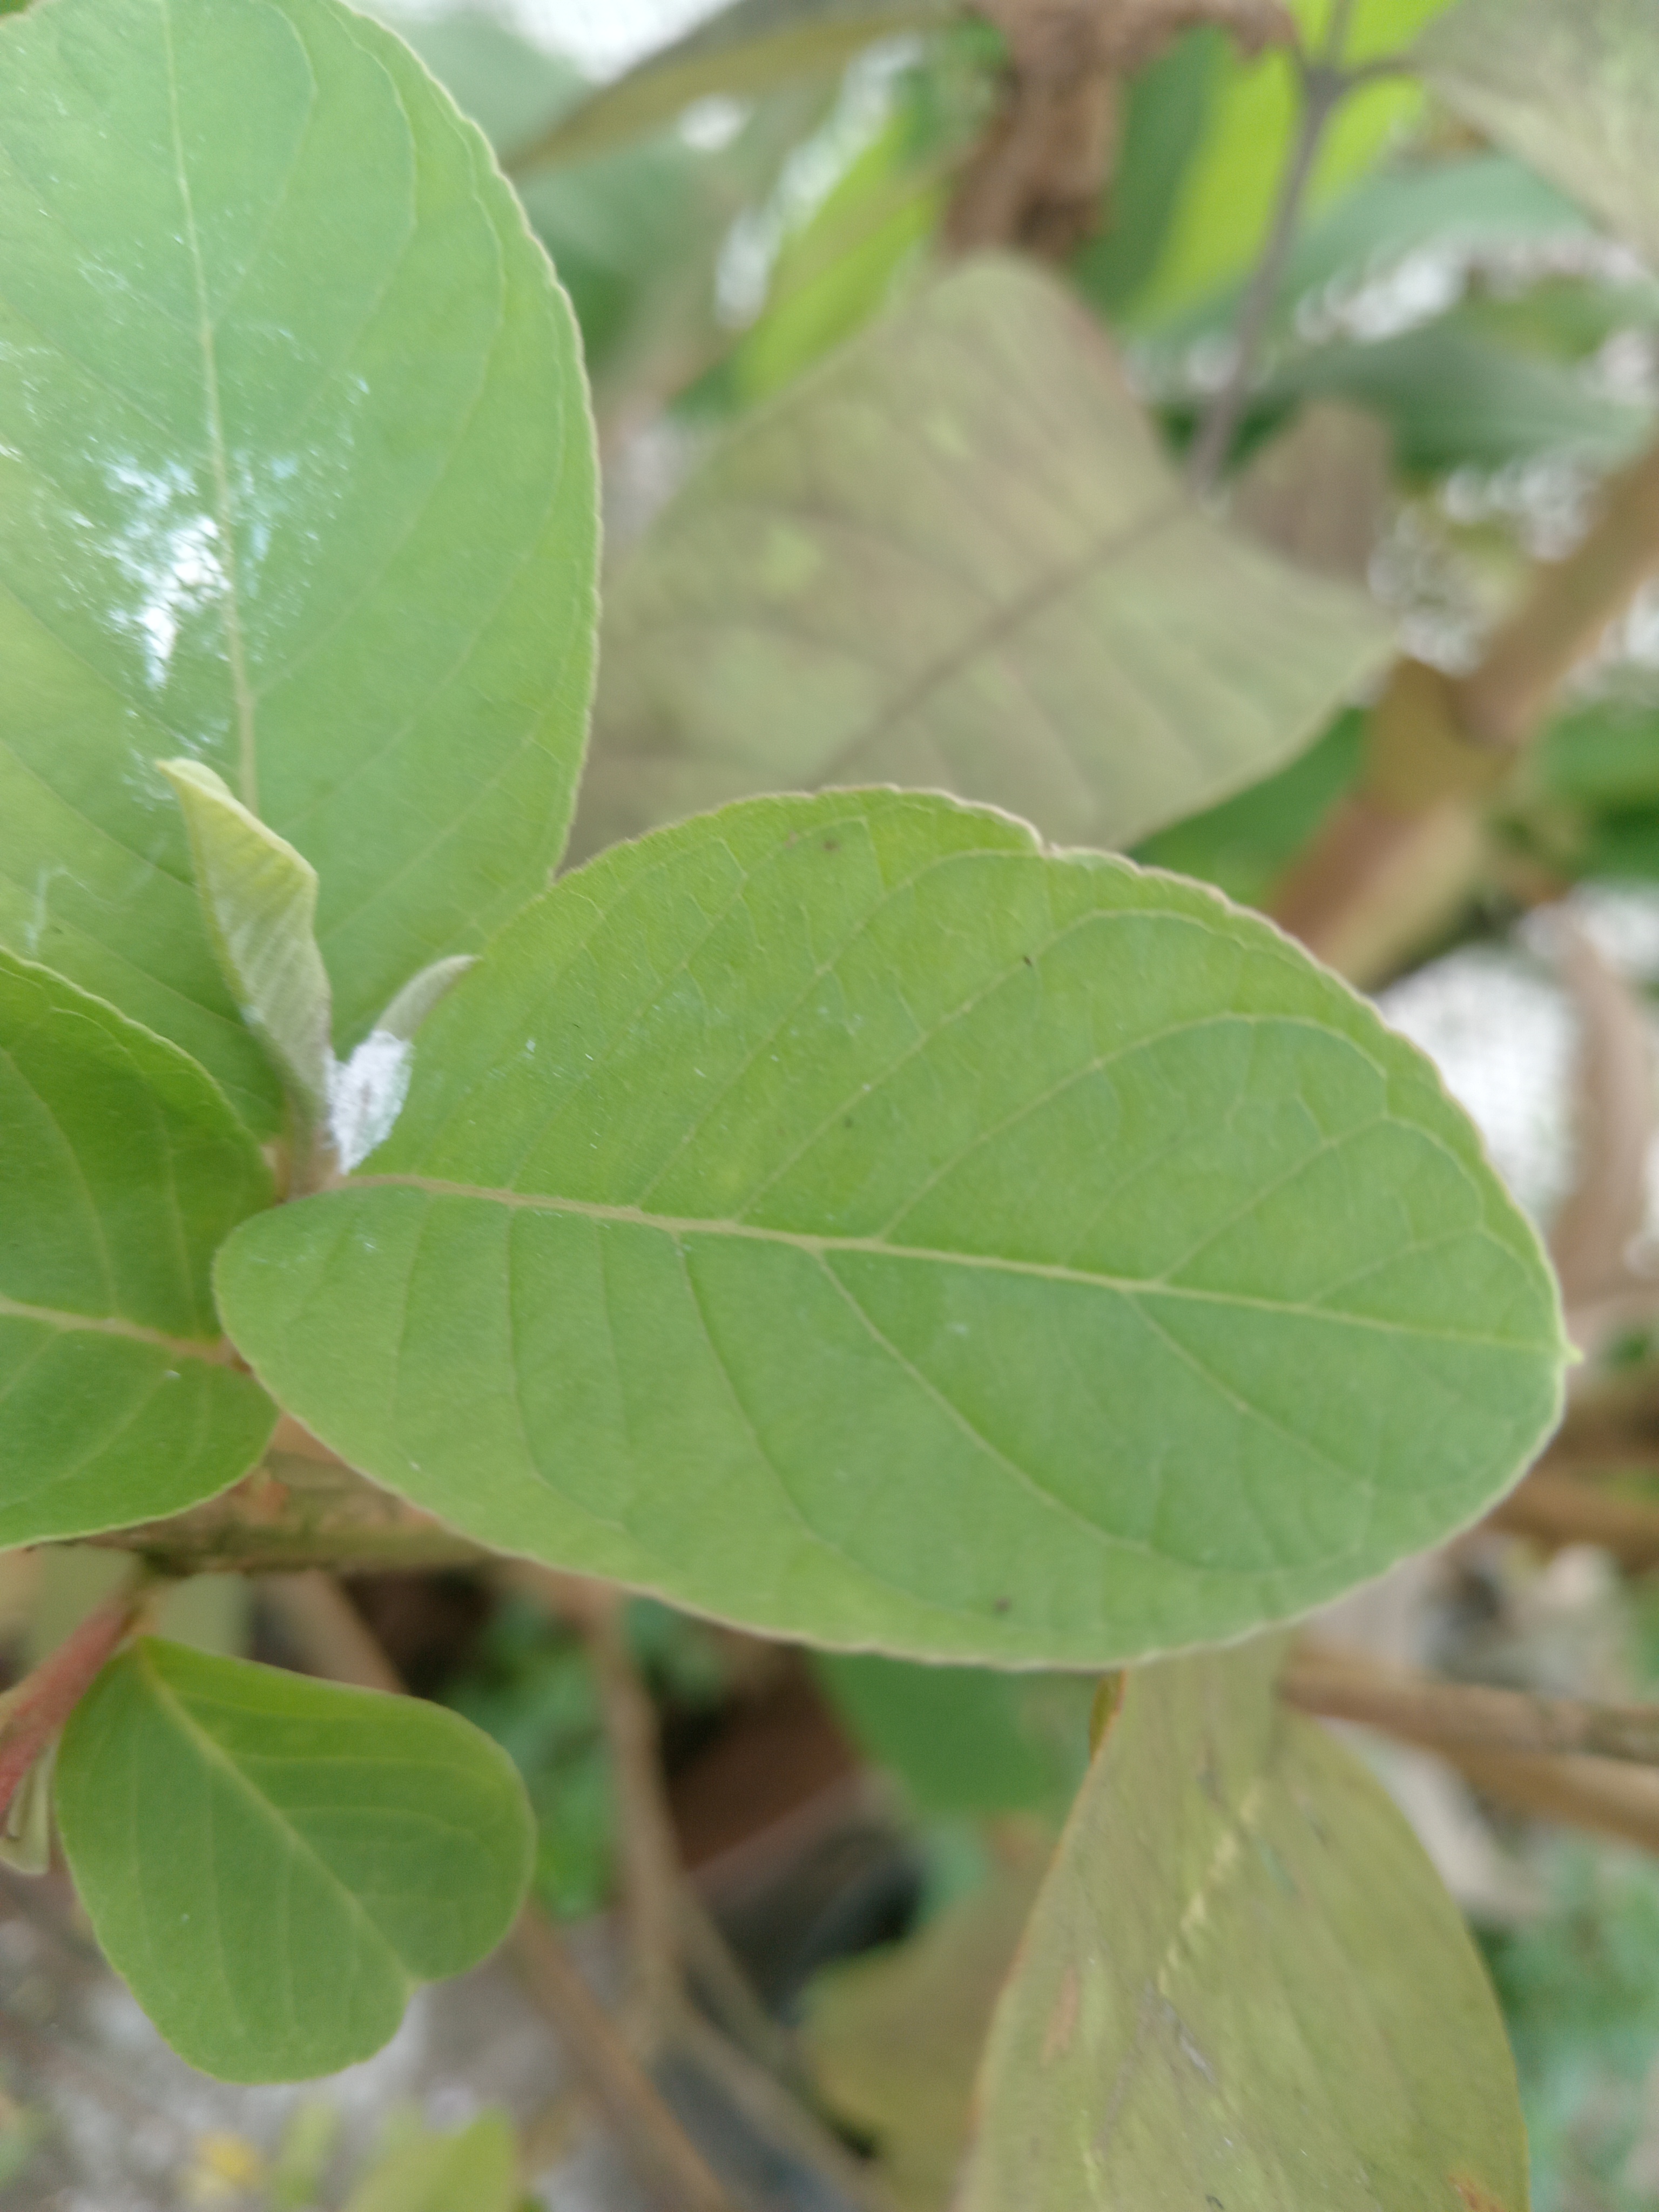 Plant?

guava
